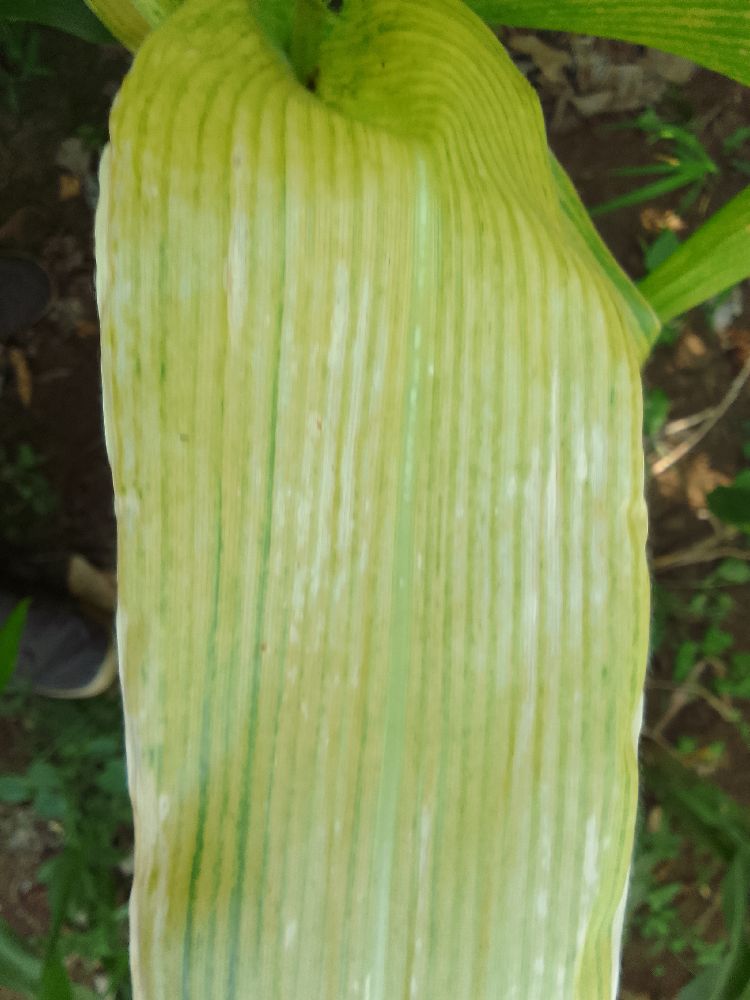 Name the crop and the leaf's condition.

maize, maize lethal necrosis
